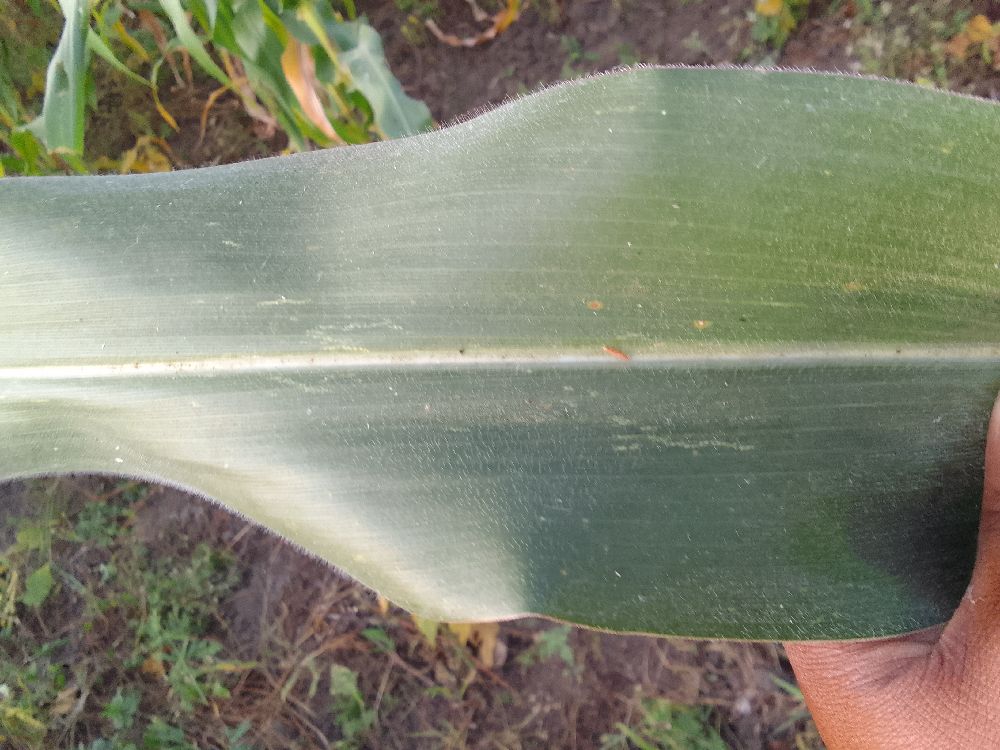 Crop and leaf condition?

maize, healthy
